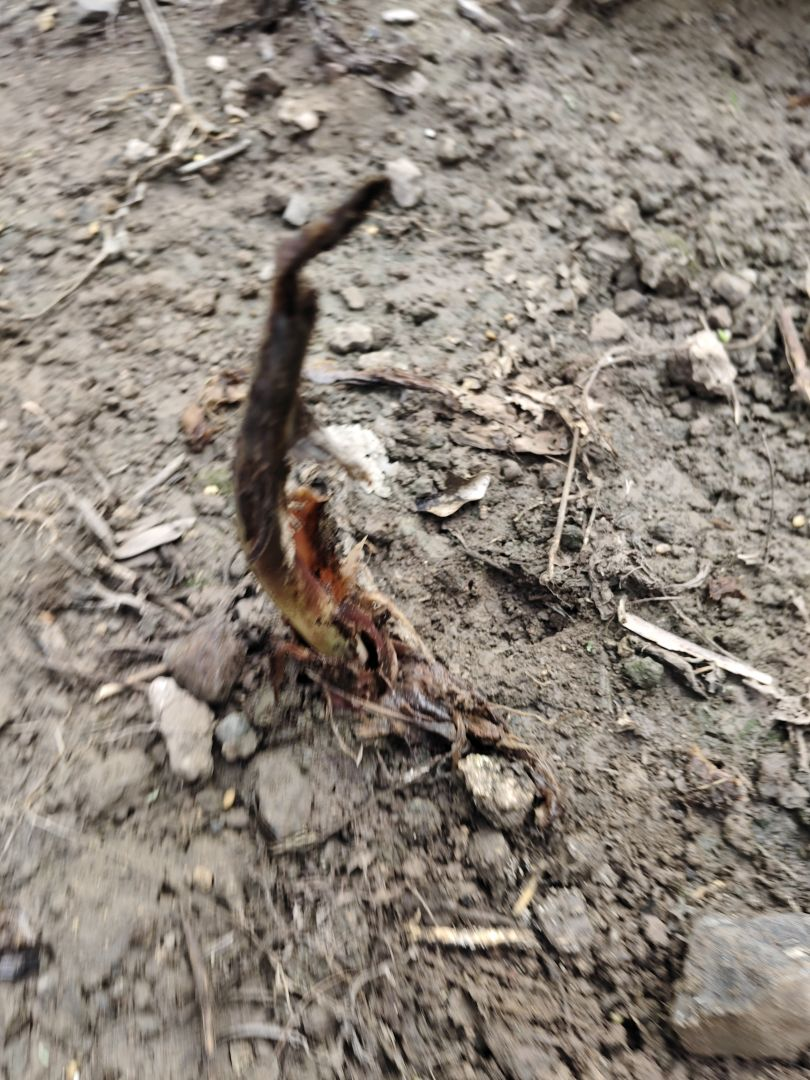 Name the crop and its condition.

taro, root rot
